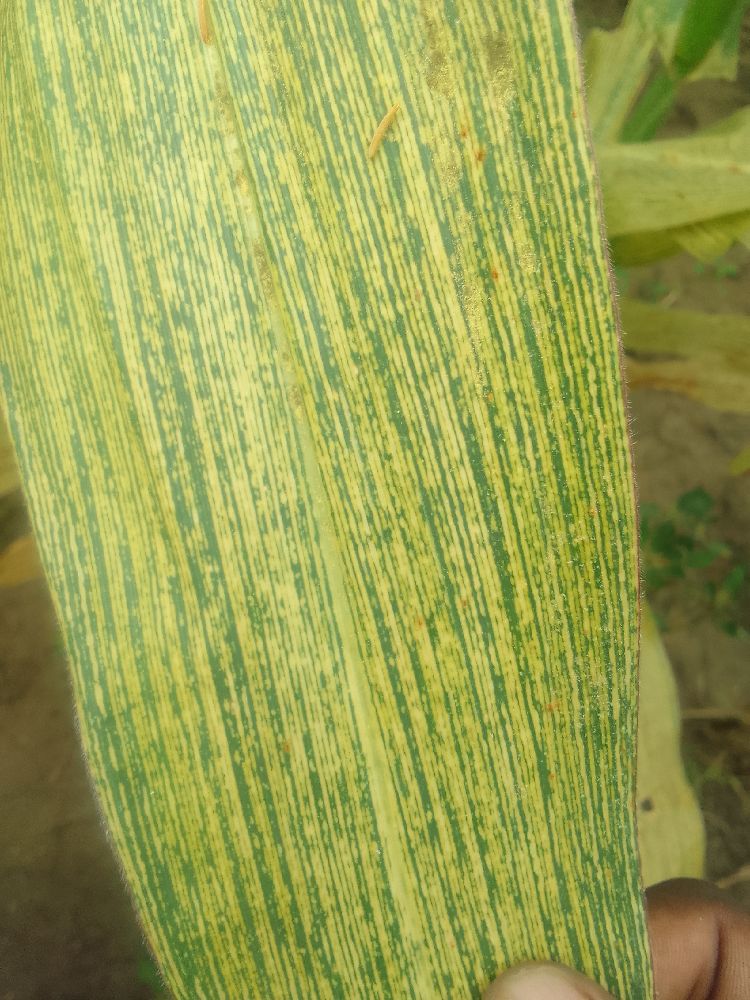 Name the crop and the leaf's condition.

maize, maize streak virus
